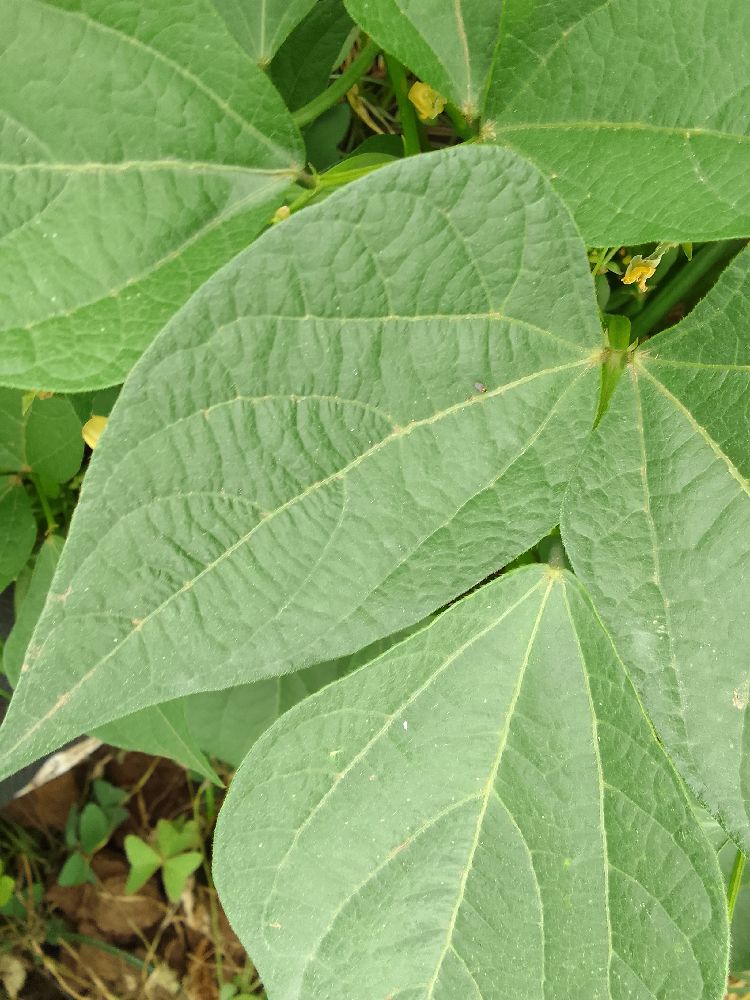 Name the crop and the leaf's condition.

common bean, healthy
